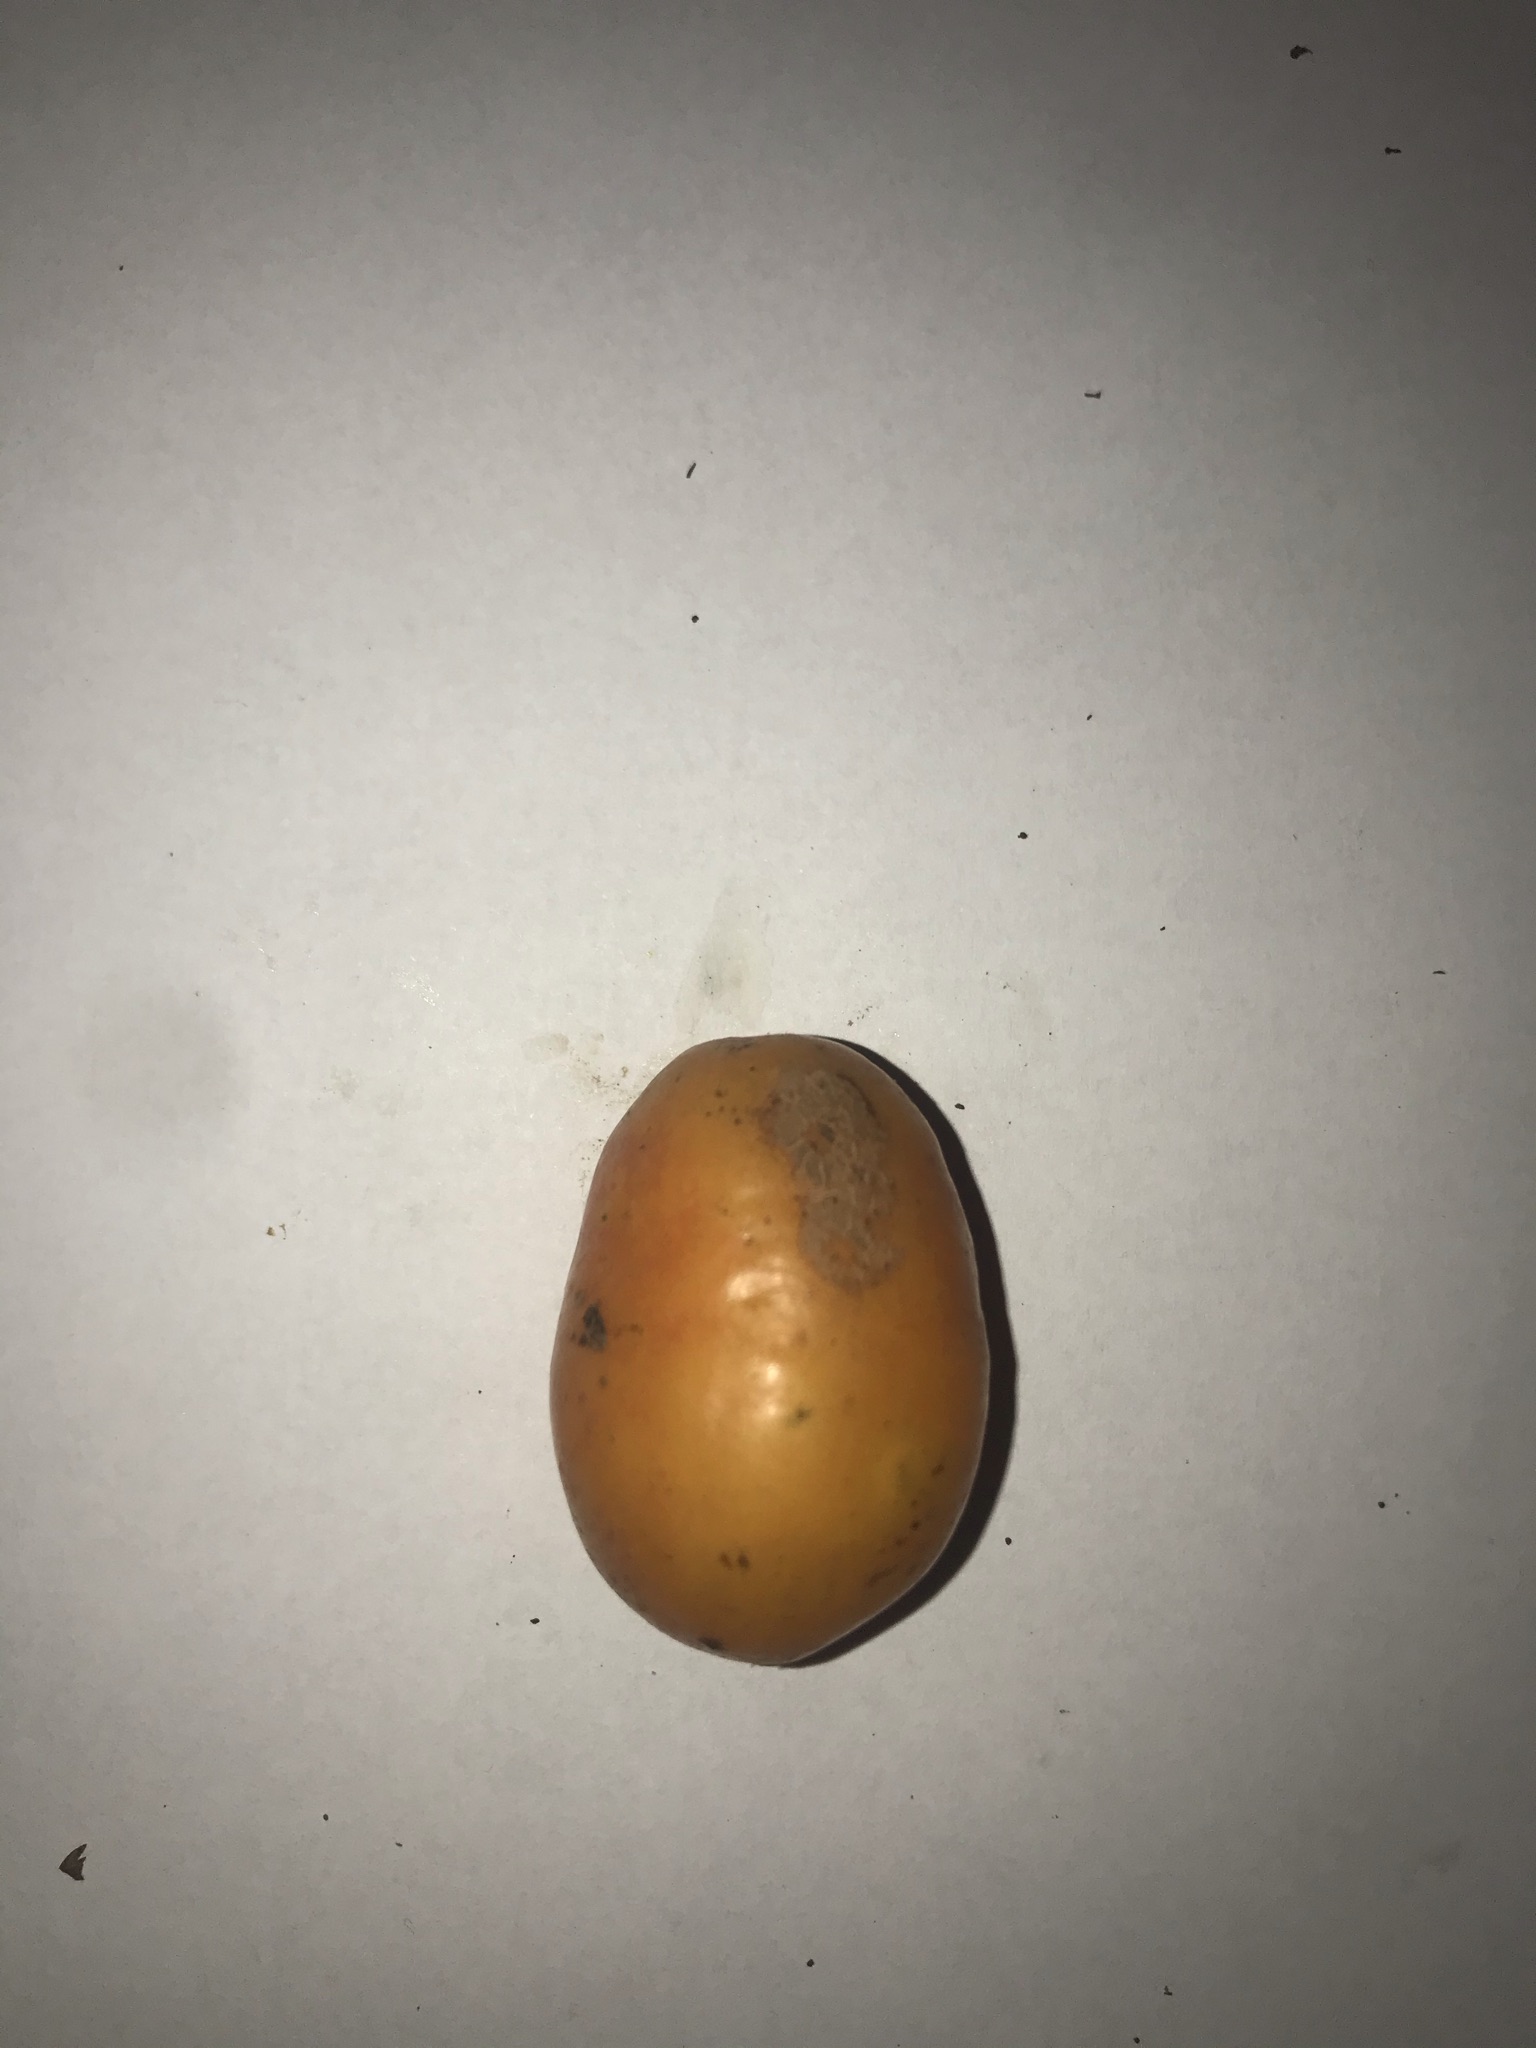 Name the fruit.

siriguela
